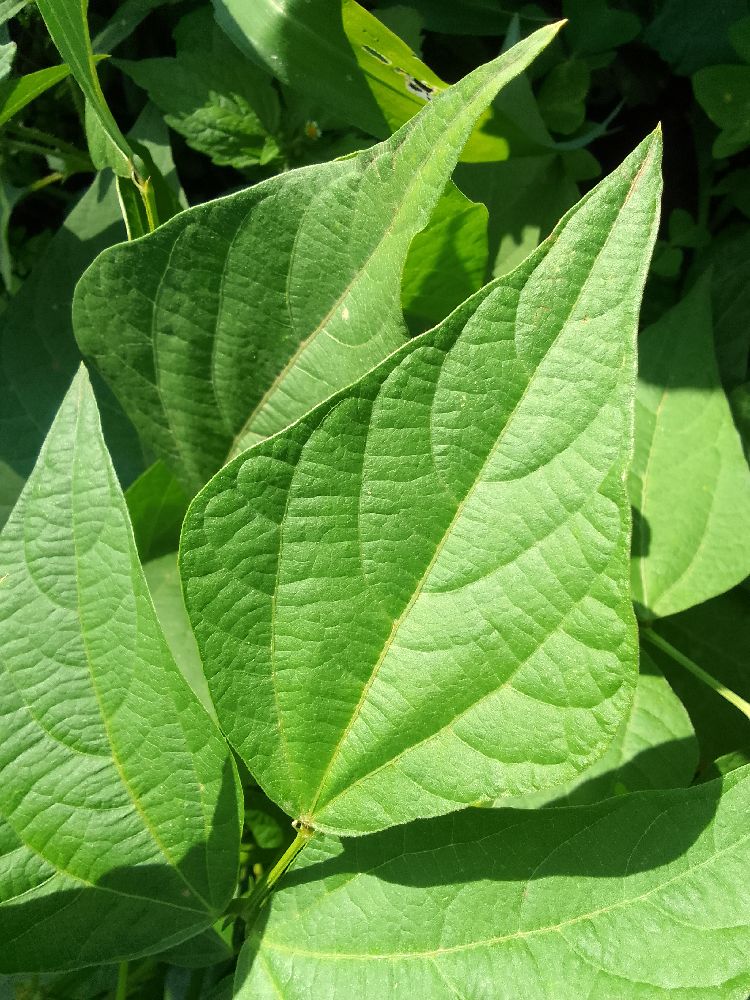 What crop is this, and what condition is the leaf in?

common bean, healthy
